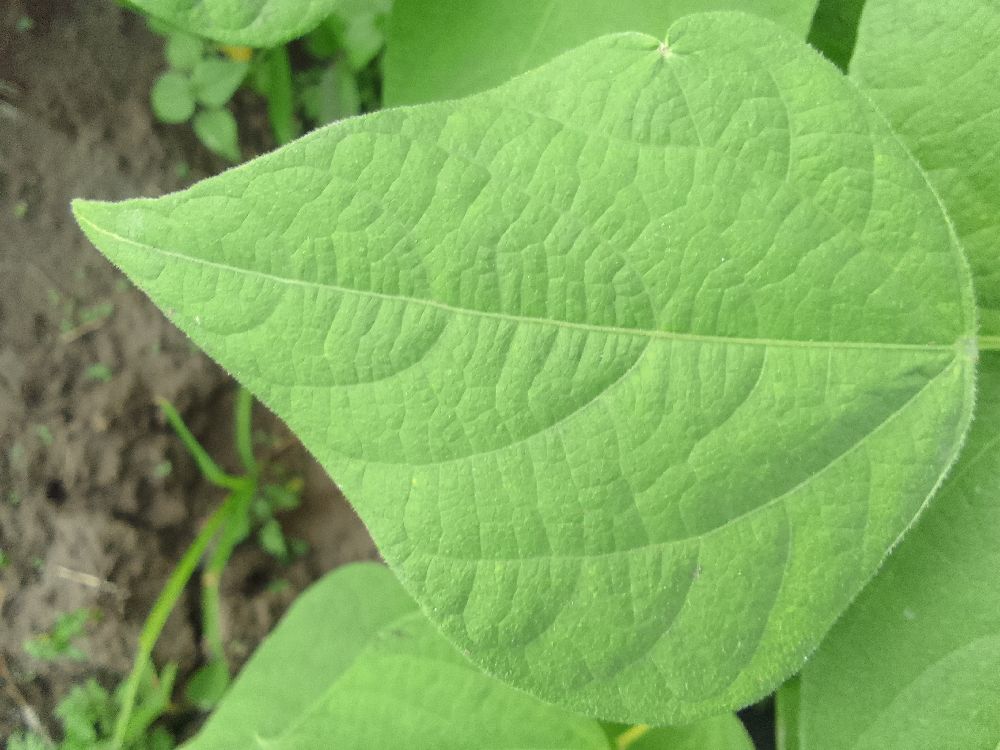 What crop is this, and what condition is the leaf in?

common bean, healthy
